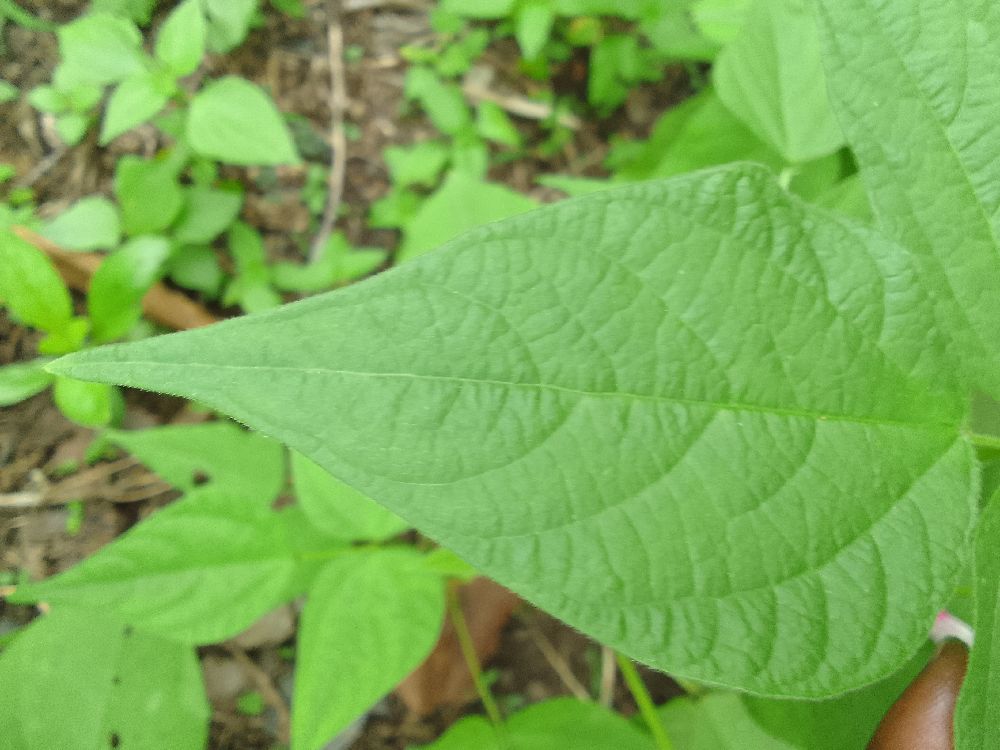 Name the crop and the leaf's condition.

common bean, healthy
